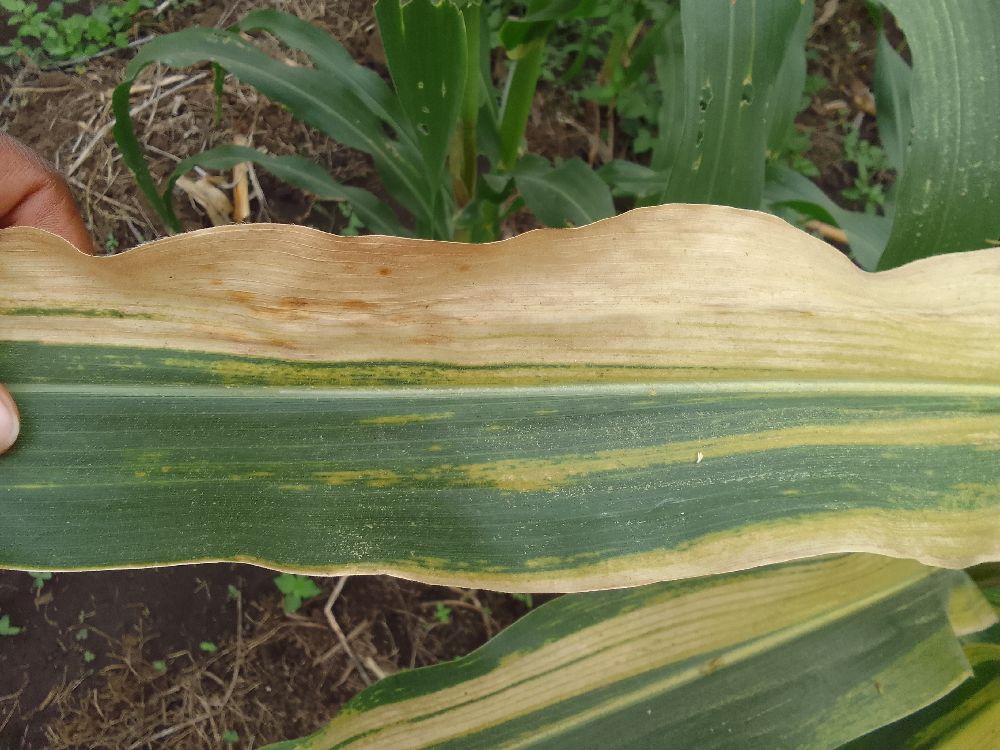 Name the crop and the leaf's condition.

maize, maize lethal necrosis
